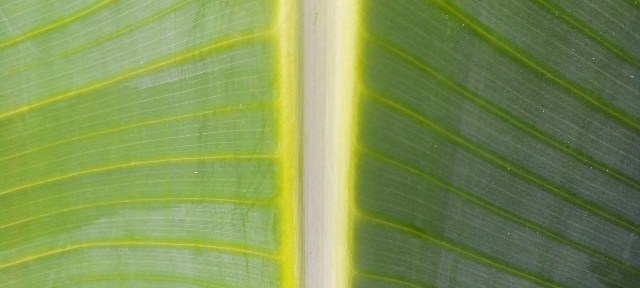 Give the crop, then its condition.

banana, healthy
